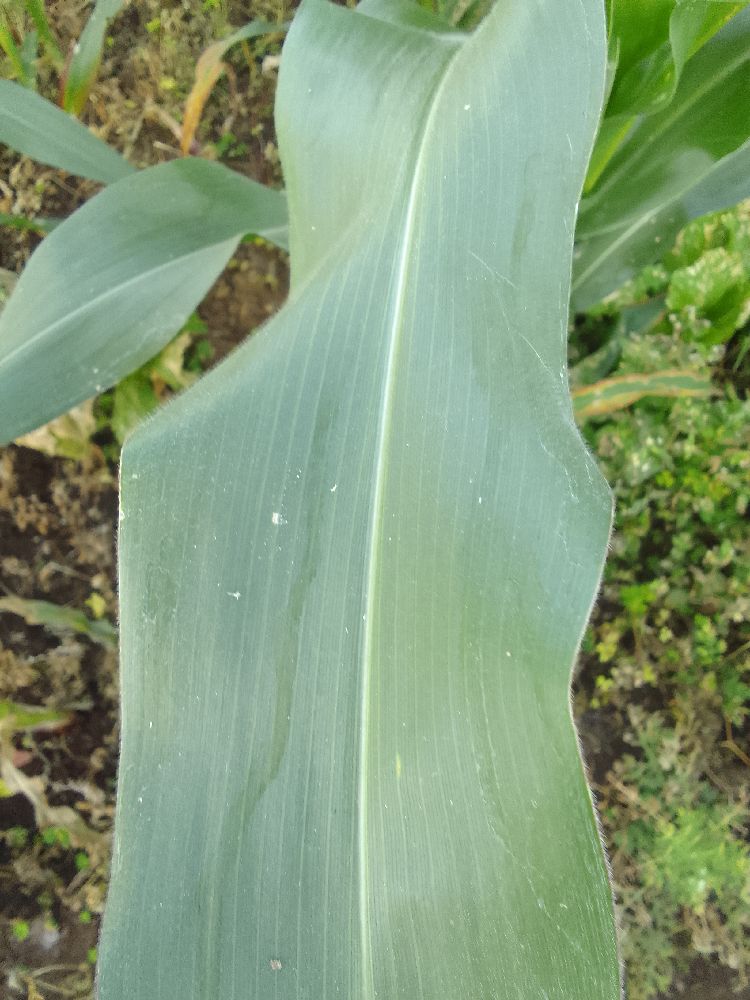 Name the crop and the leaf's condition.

maize, healthy
